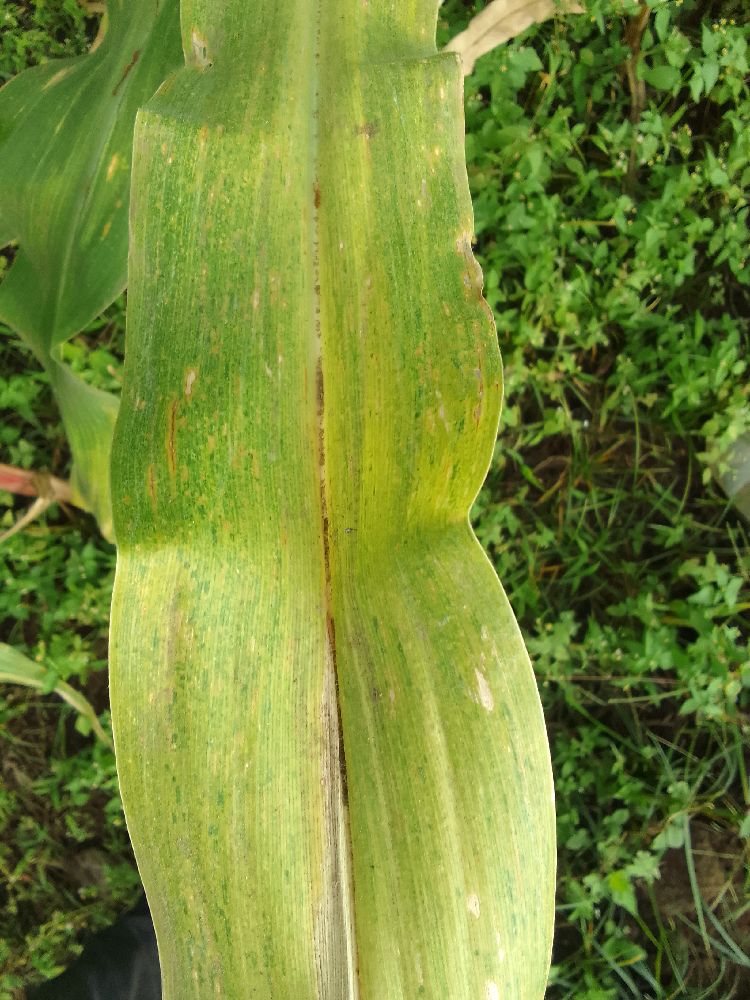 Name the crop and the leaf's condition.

maize, maize lethal necrosis
